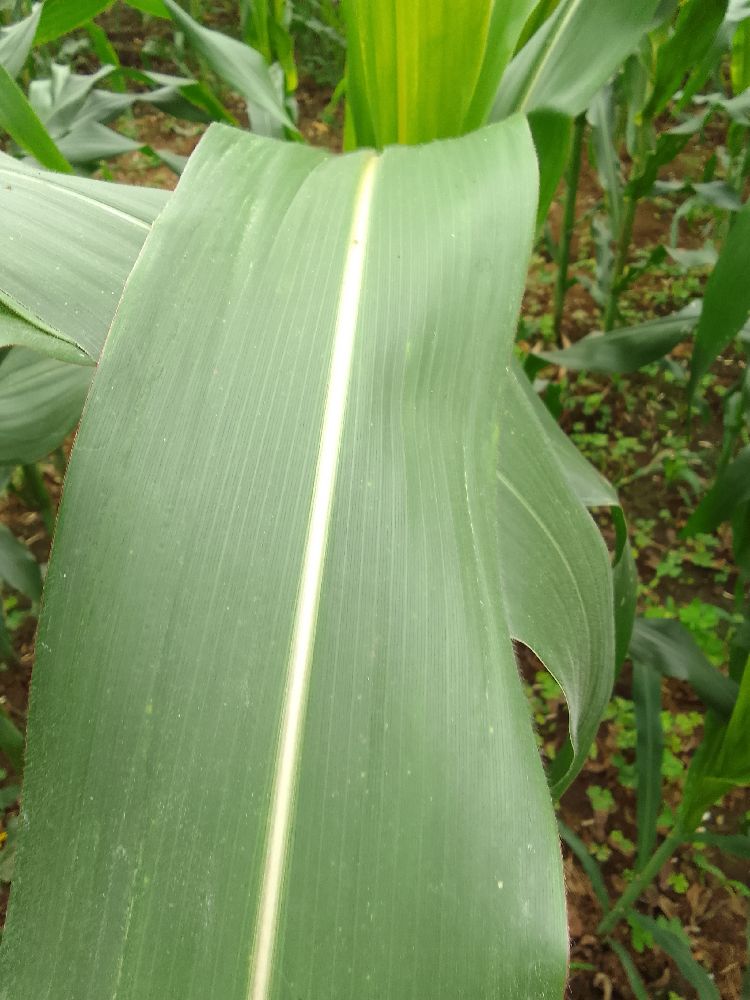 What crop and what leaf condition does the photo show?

maize, healthy
